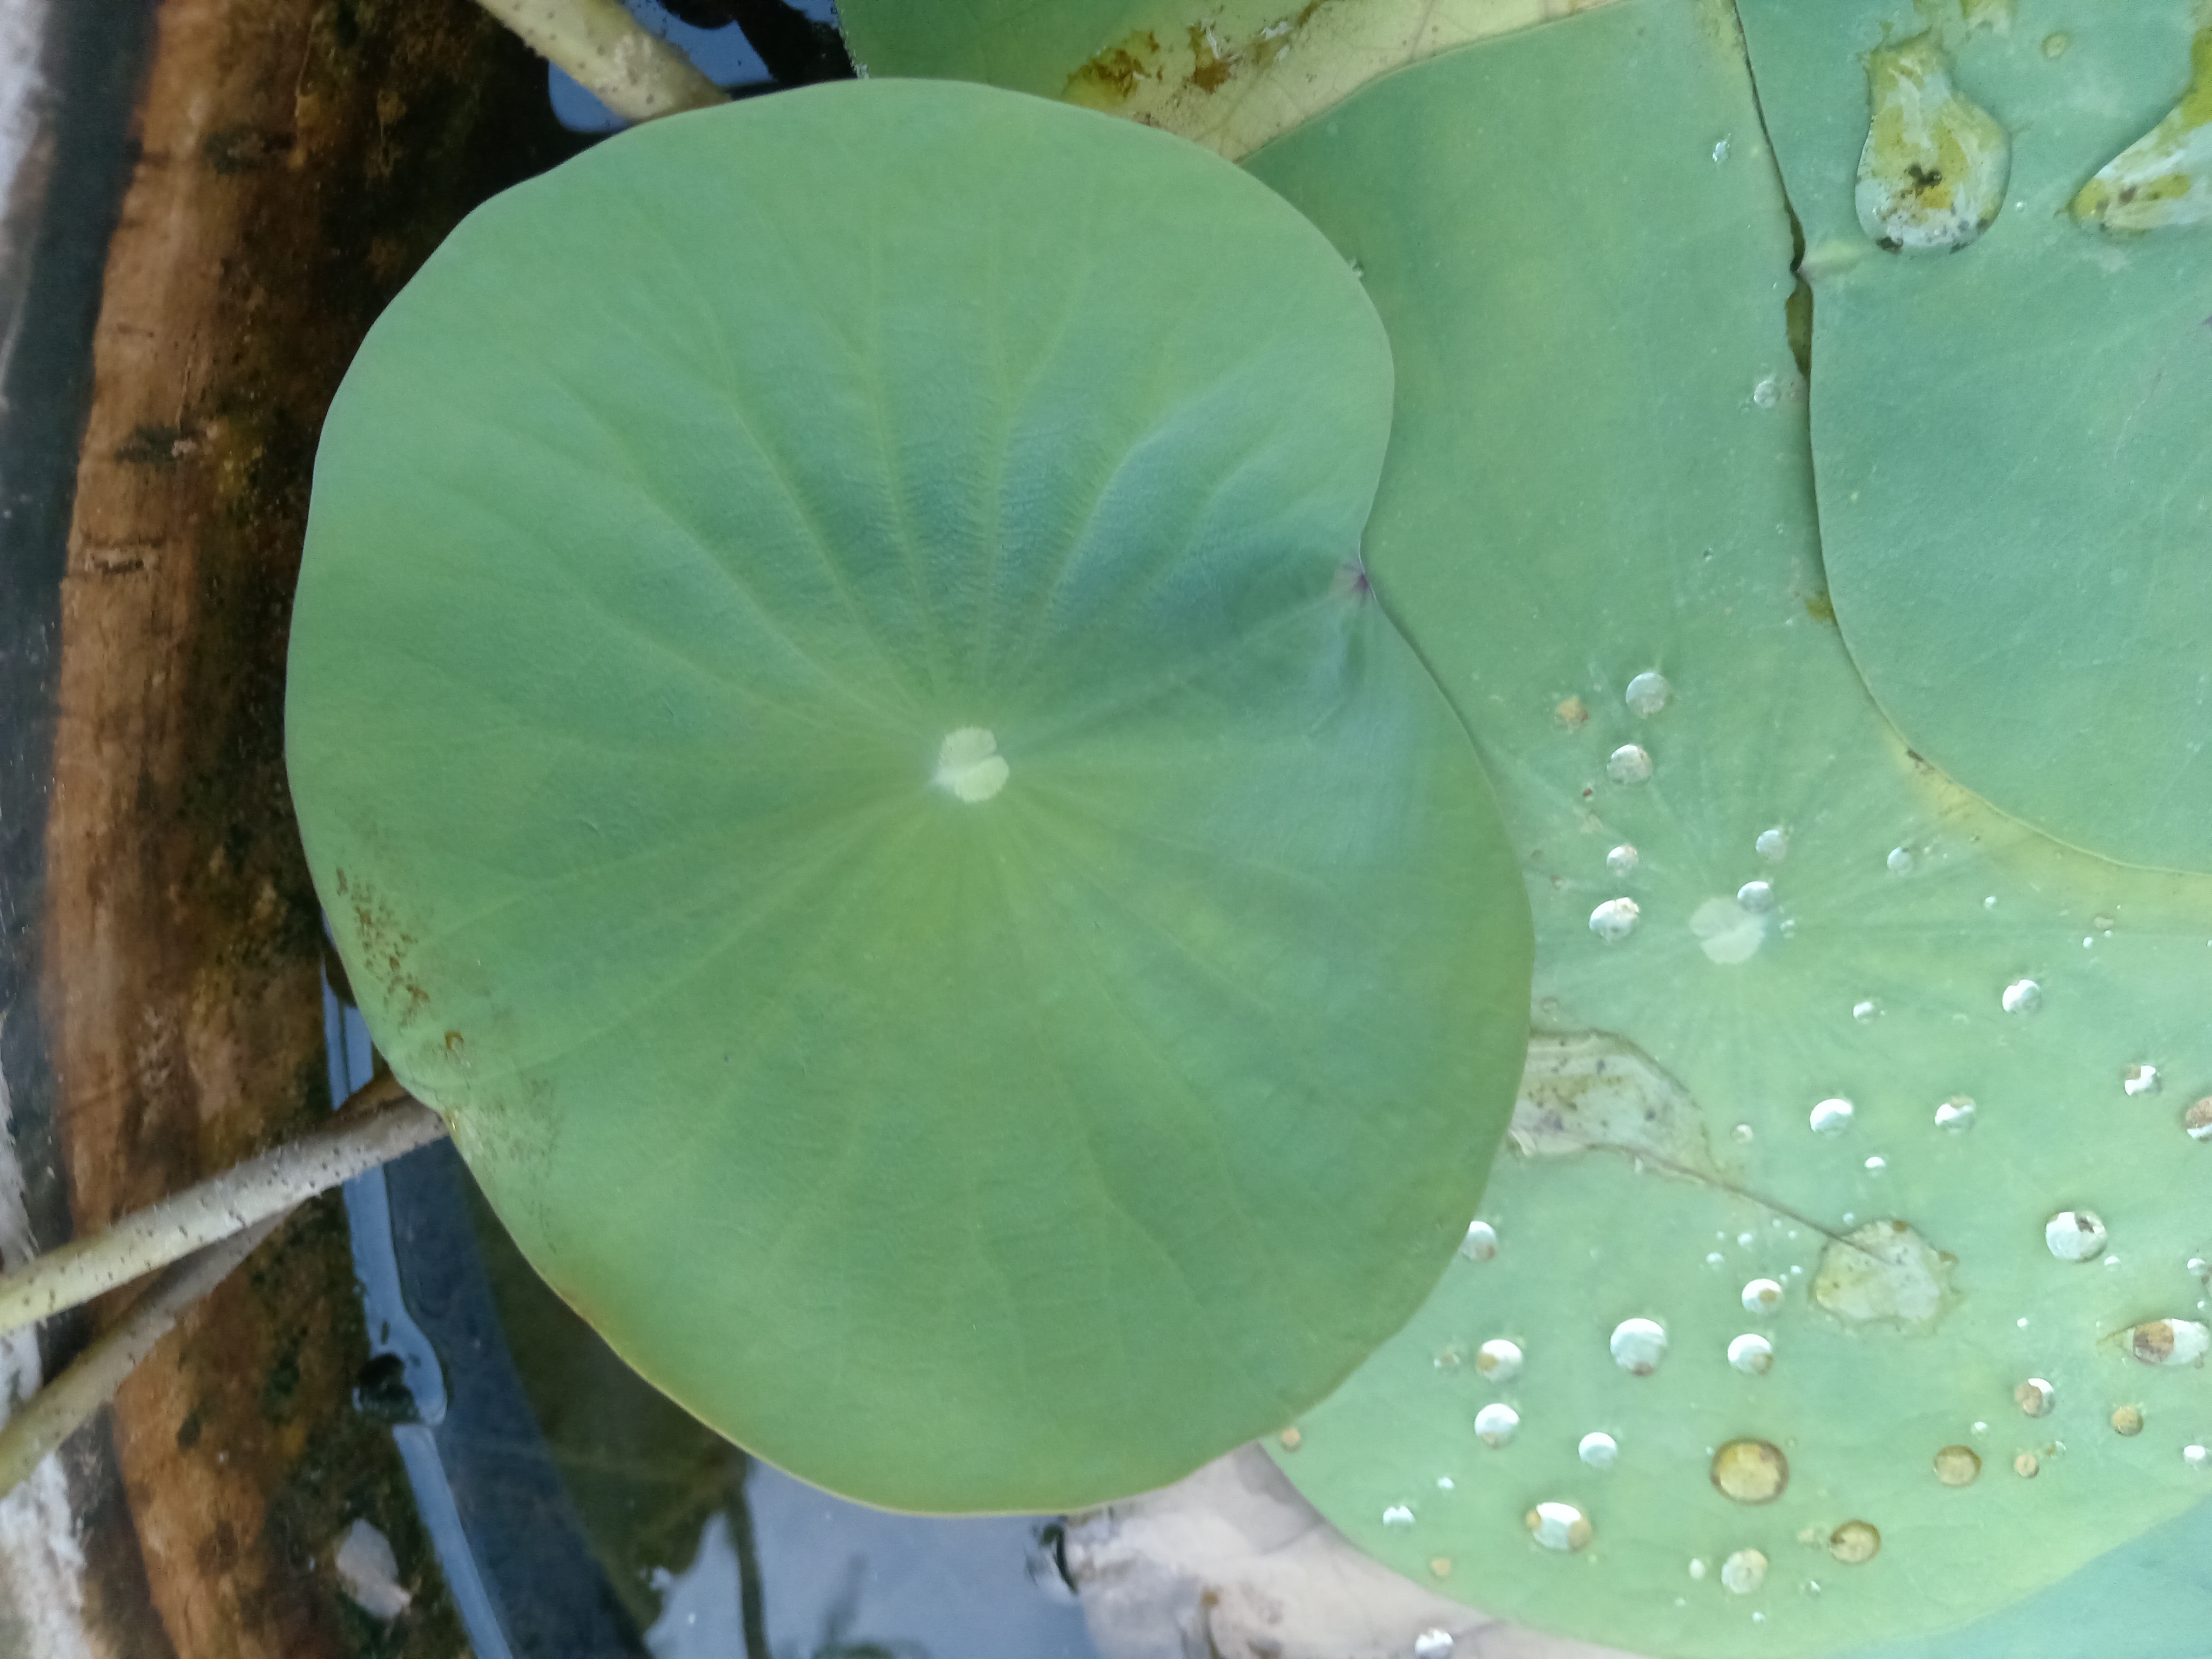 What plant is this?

lotus
